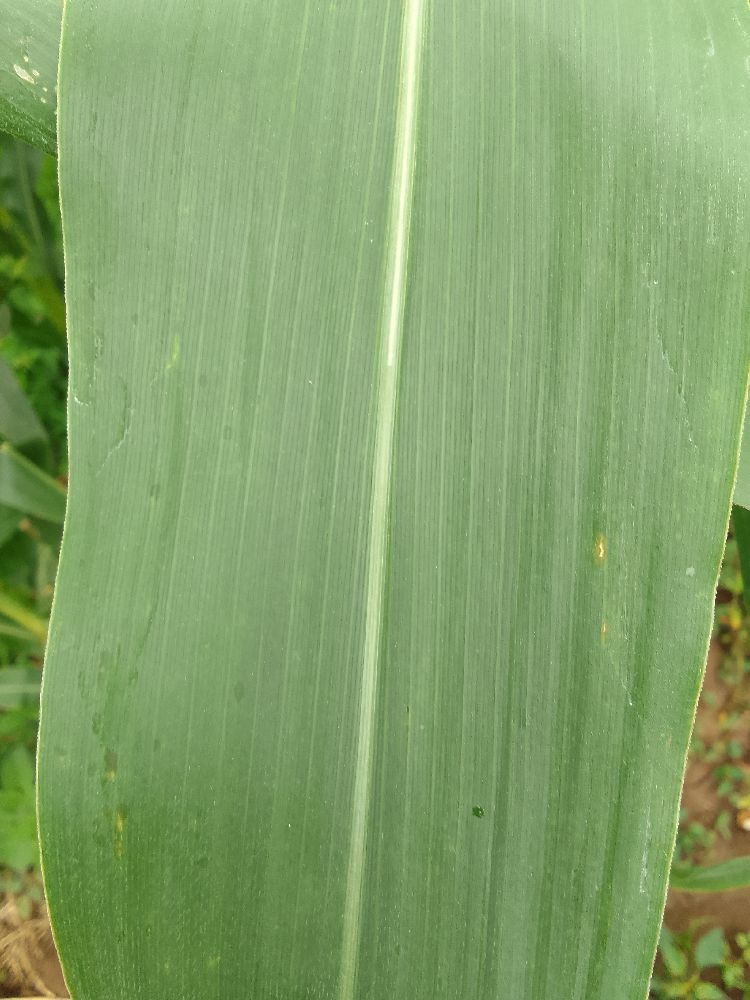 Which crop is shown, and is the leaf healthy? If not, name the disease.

maize, healthy
